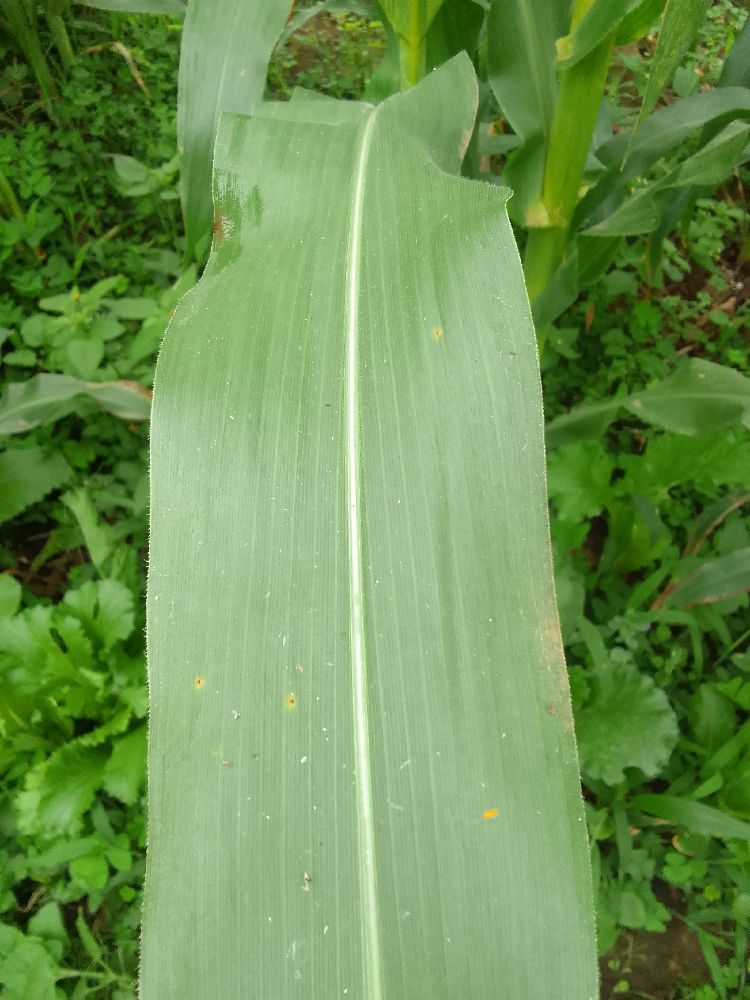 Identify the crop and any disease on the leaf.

maize, healthy
